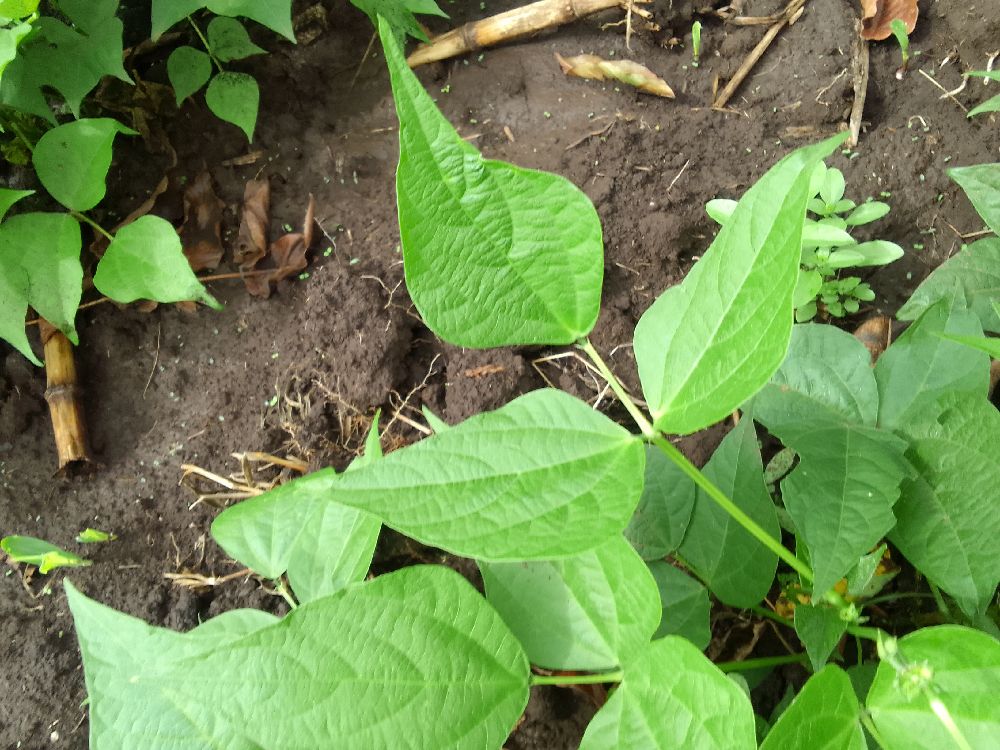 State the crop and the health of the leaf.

common bean, healthy
